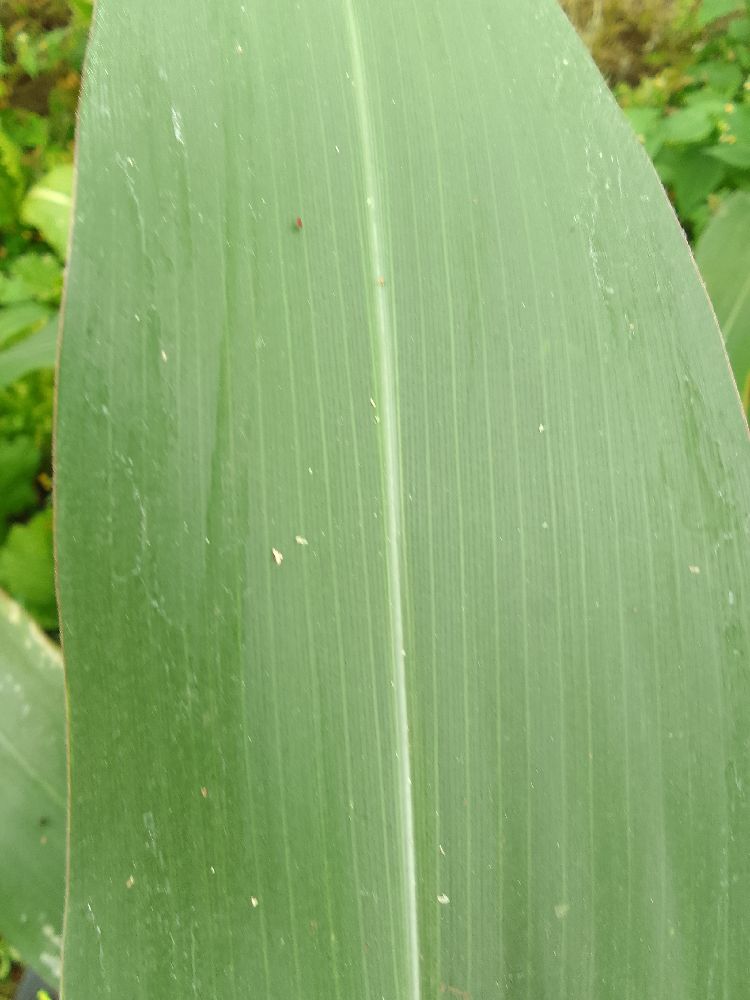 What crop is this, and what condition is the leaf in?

maize, healthy
